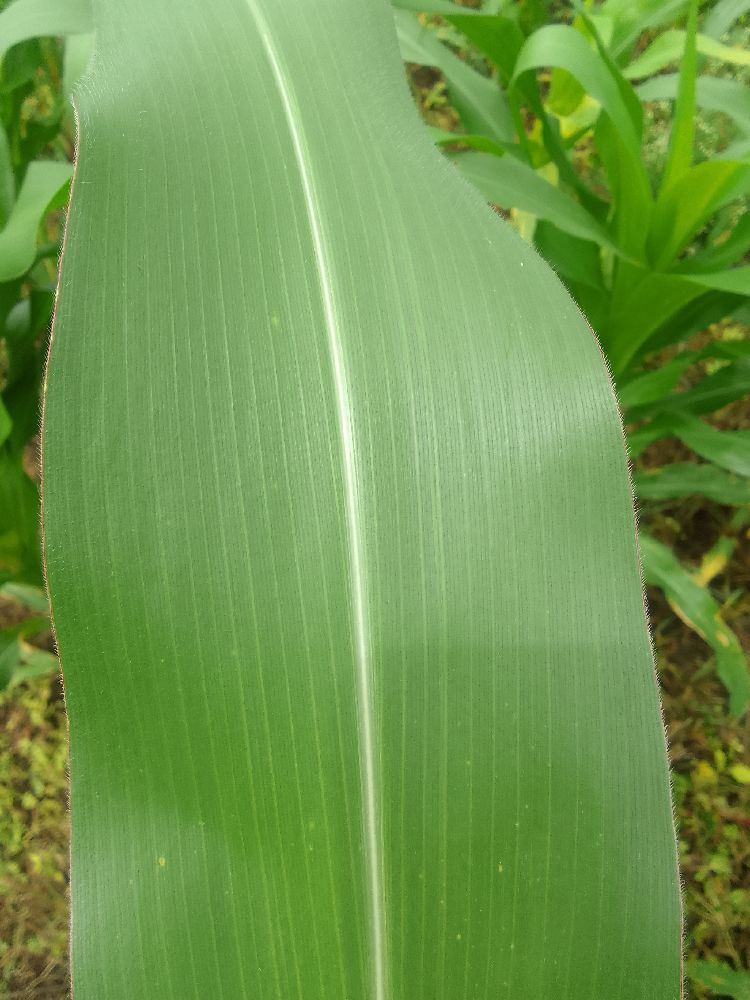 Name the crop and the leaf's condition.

maize, healthy
